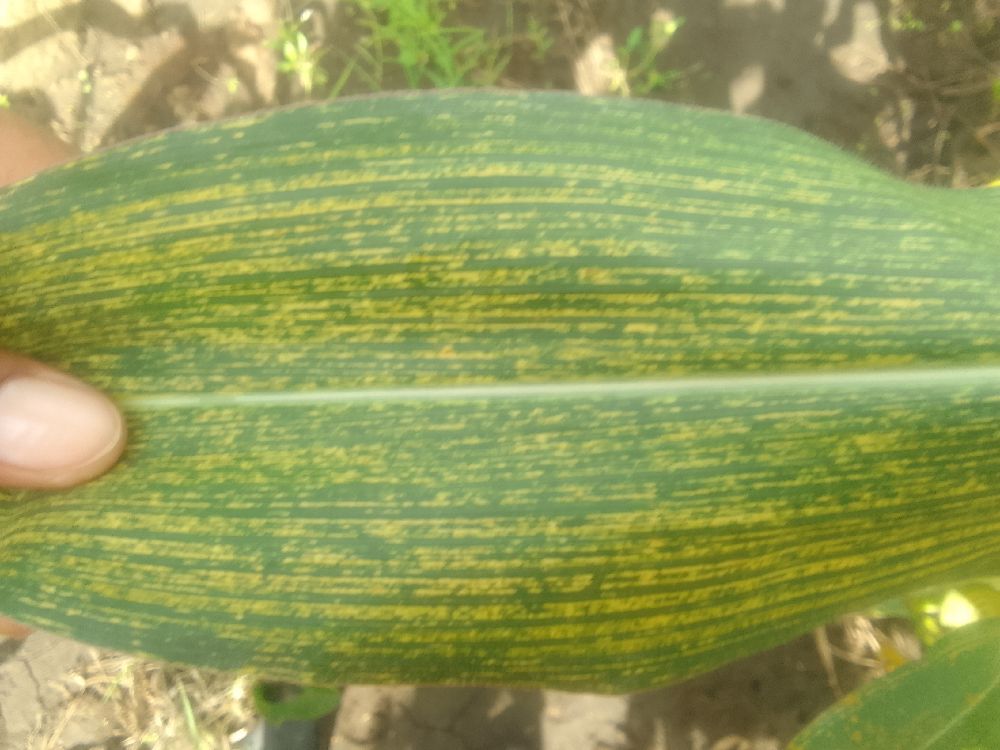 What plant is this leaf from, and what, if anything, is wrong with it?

maize, maize streak virus
